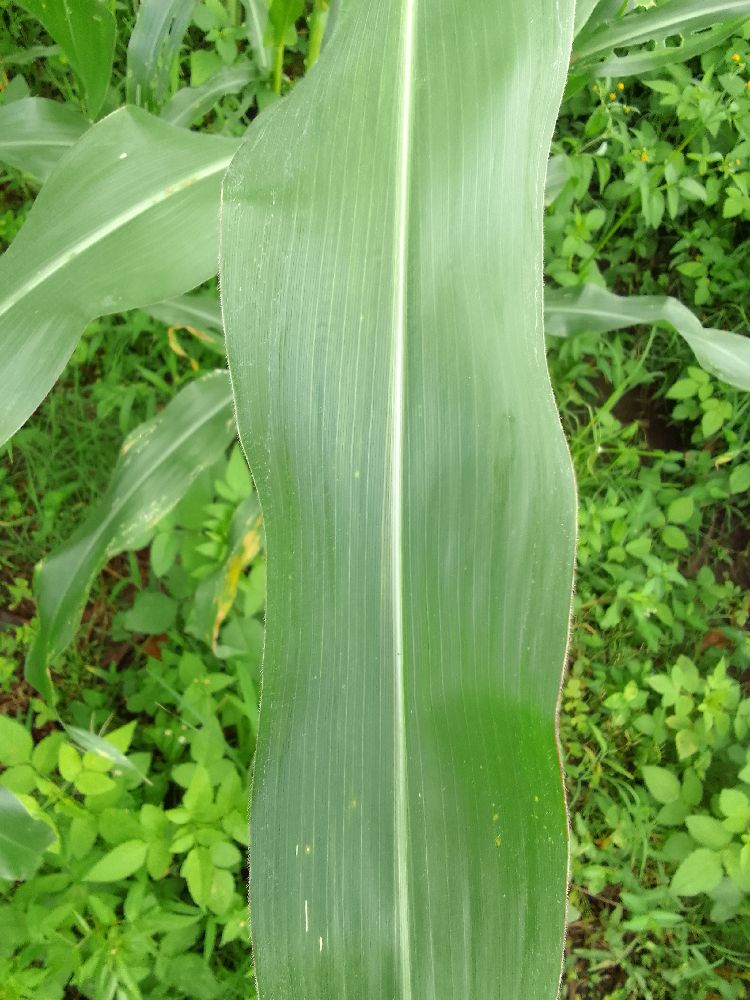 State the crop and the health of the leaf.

maize, healthy
